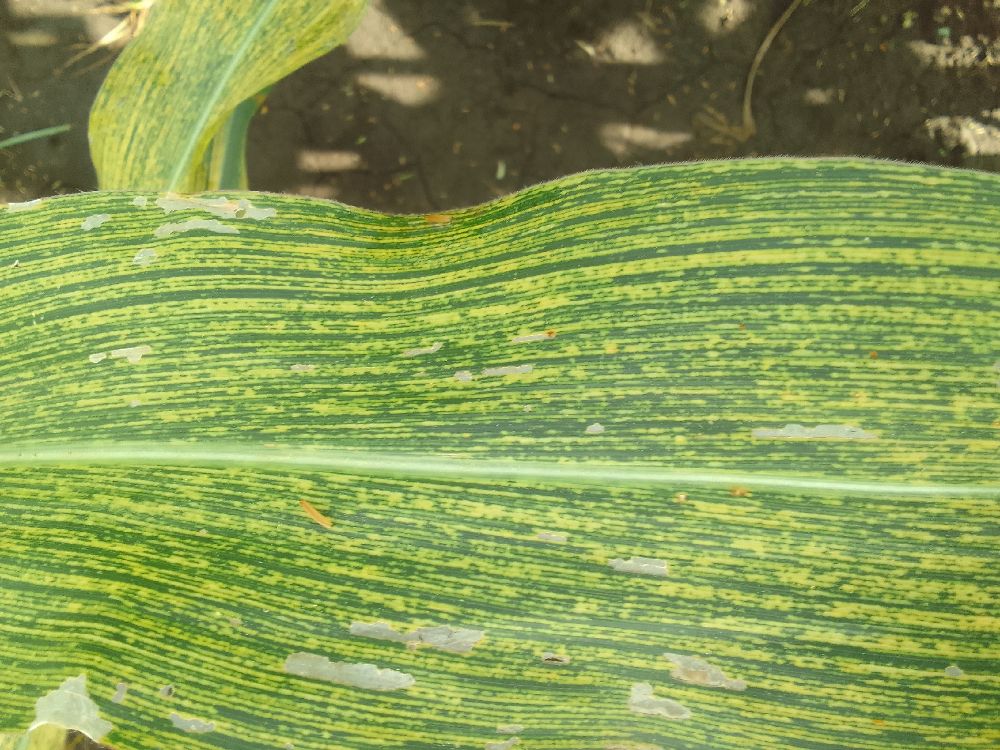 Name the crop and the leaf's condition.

maize, maize streak virus
